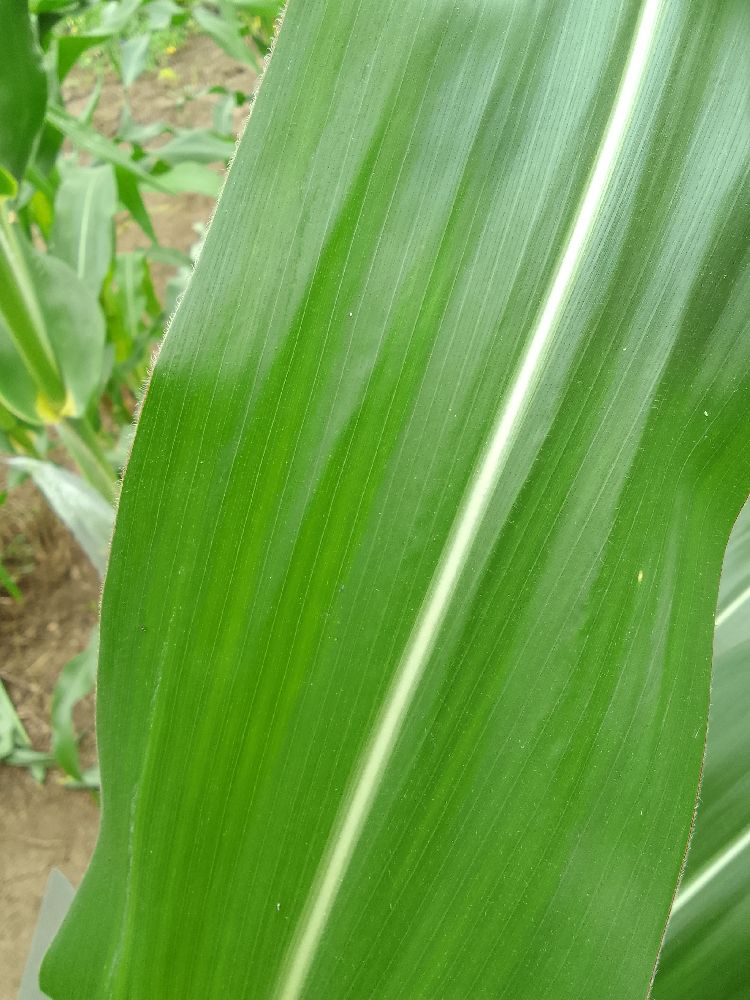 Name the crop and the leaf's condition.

maize, healthy
